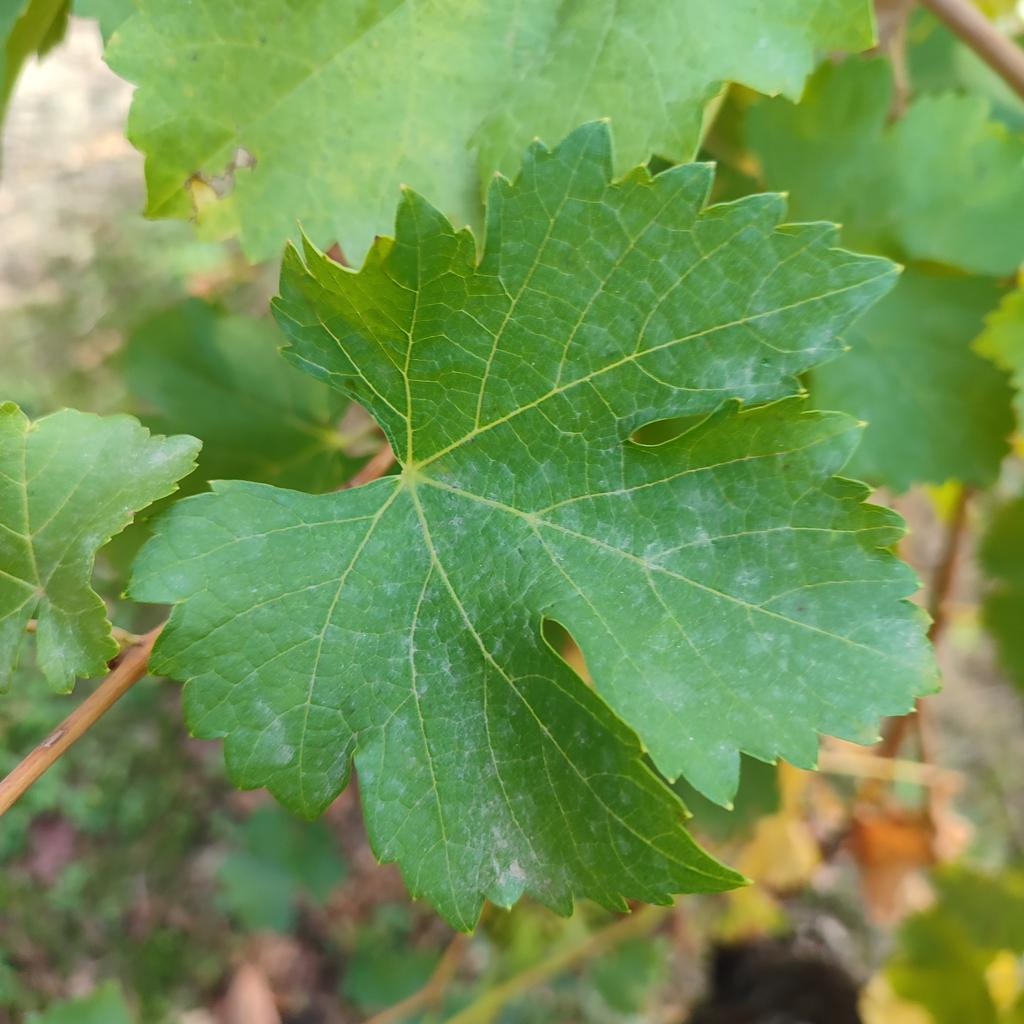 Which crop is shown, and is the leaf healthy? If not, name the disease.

grapevine, powdery mildew
